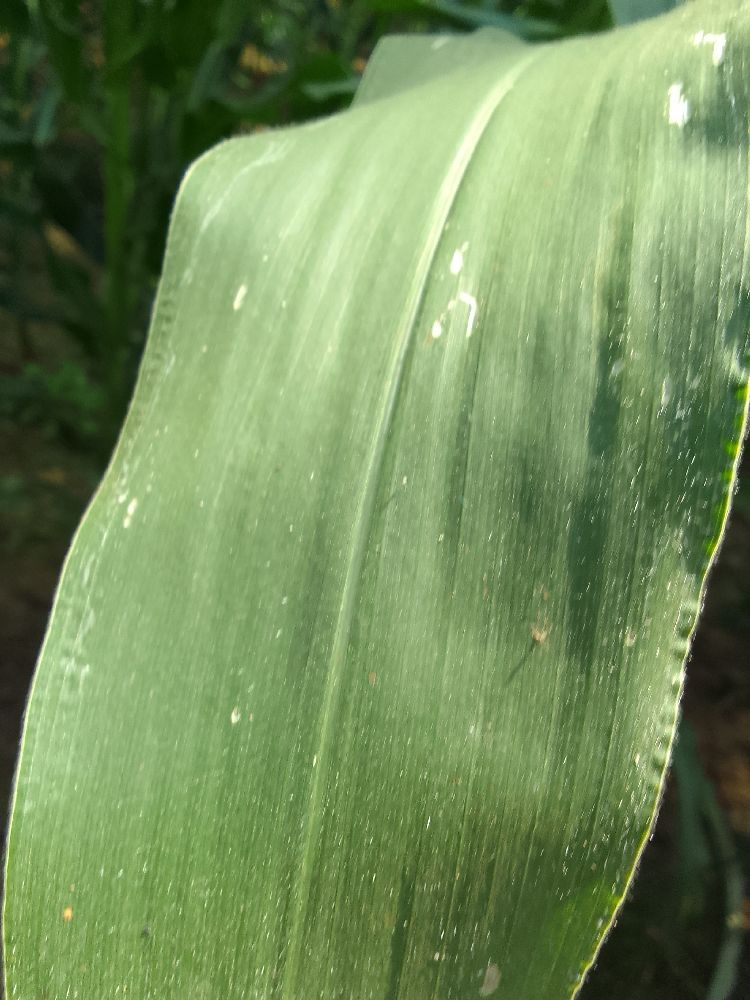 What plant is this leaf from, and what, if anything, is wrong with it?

maize, healthy
